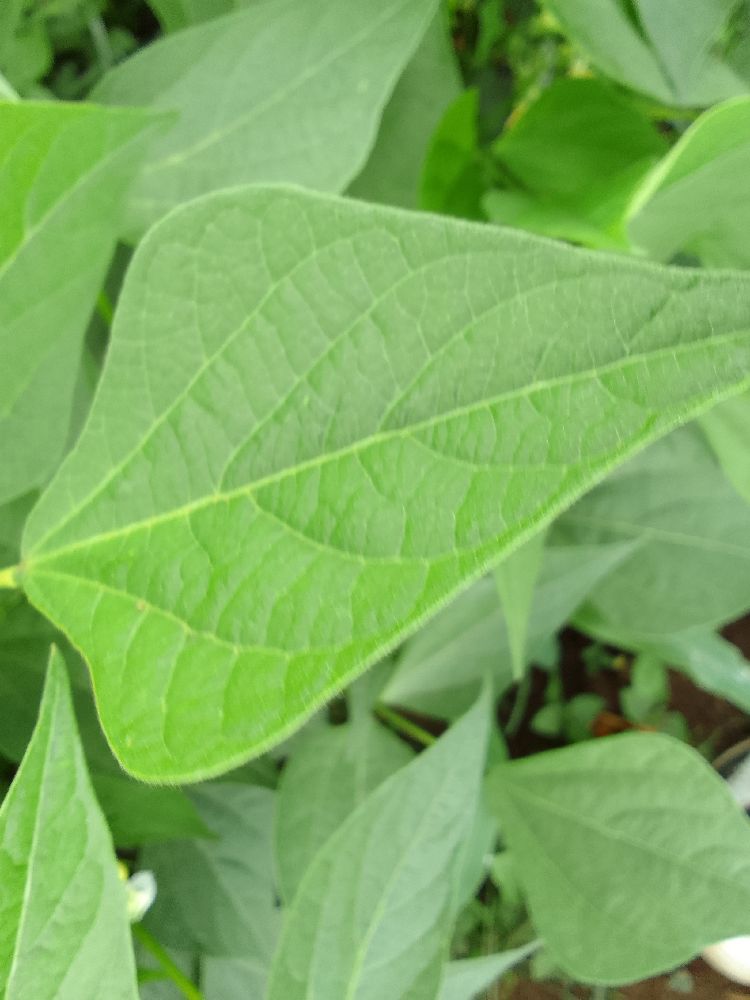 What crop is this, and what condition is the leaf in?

common bean, healthy
